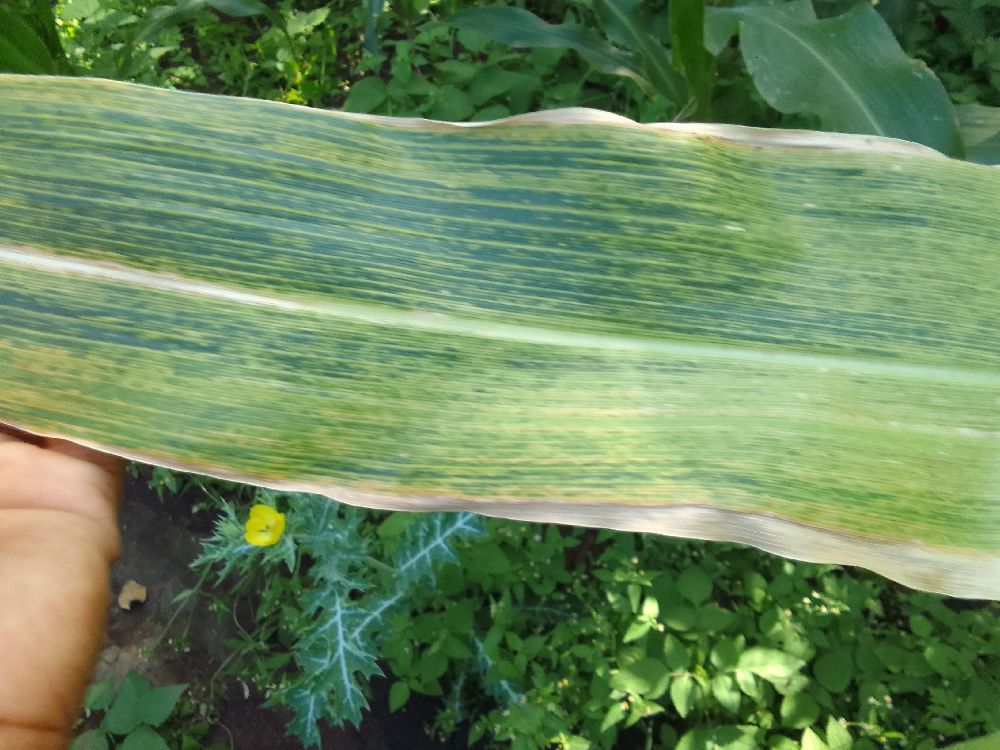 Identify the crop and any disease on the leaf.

maize, maize lethal necrosis
